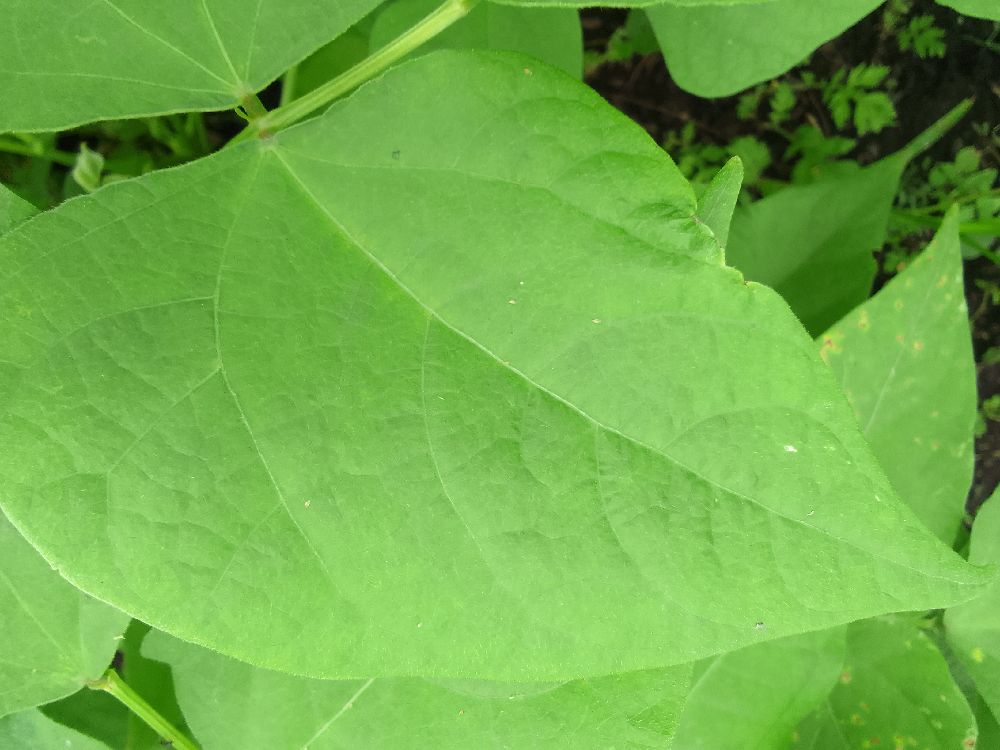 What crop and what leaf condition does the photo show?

common bean, healthy
